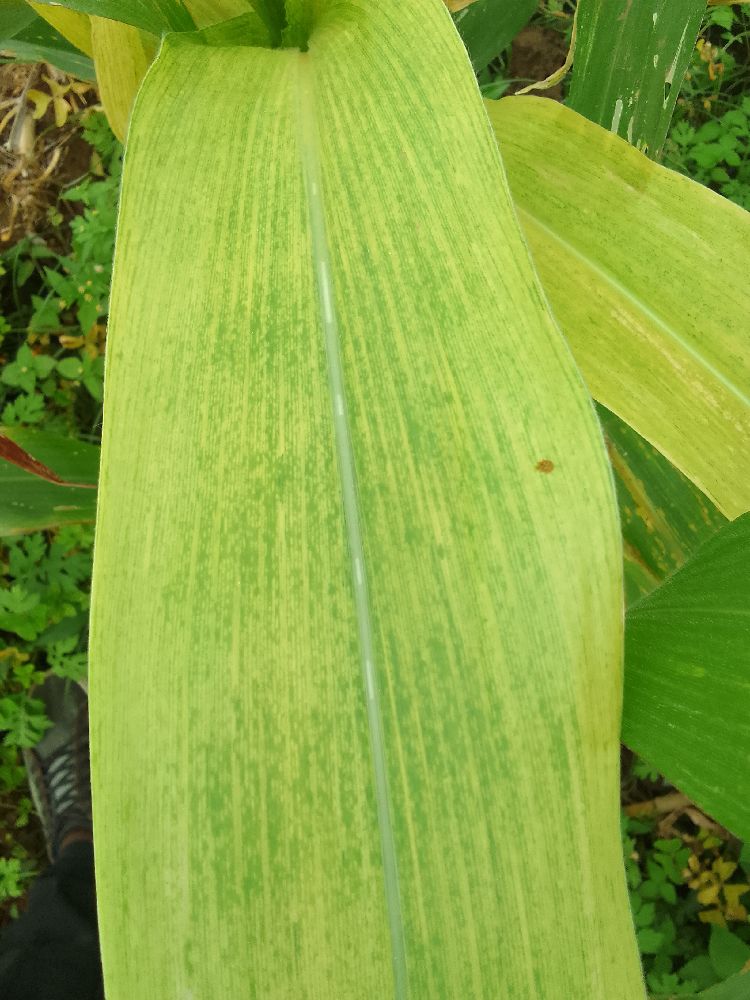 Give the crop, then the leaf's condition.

maize, maize lethal necrosis
